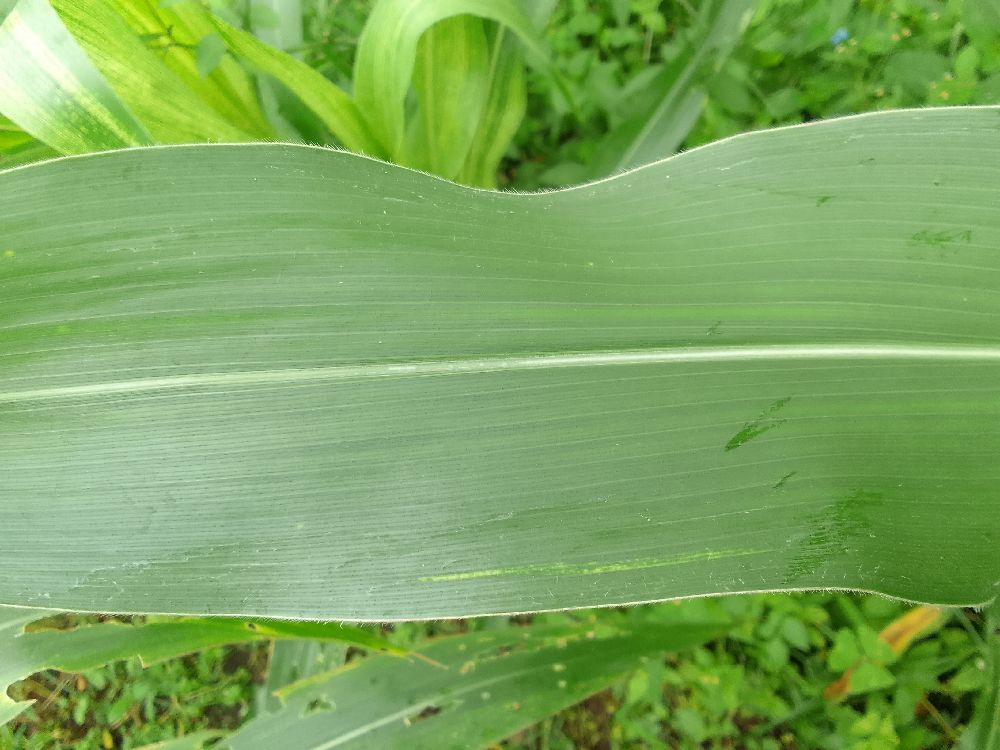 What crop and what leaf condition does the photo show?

maize, healthy
